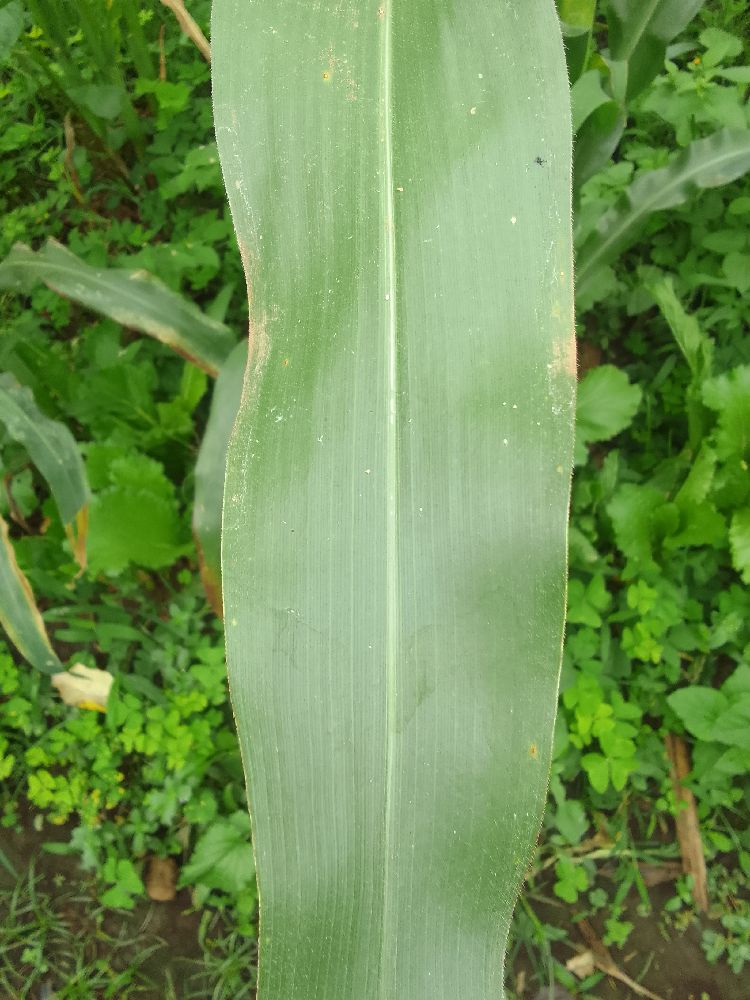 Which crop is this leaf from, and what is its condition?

maize, healthy
